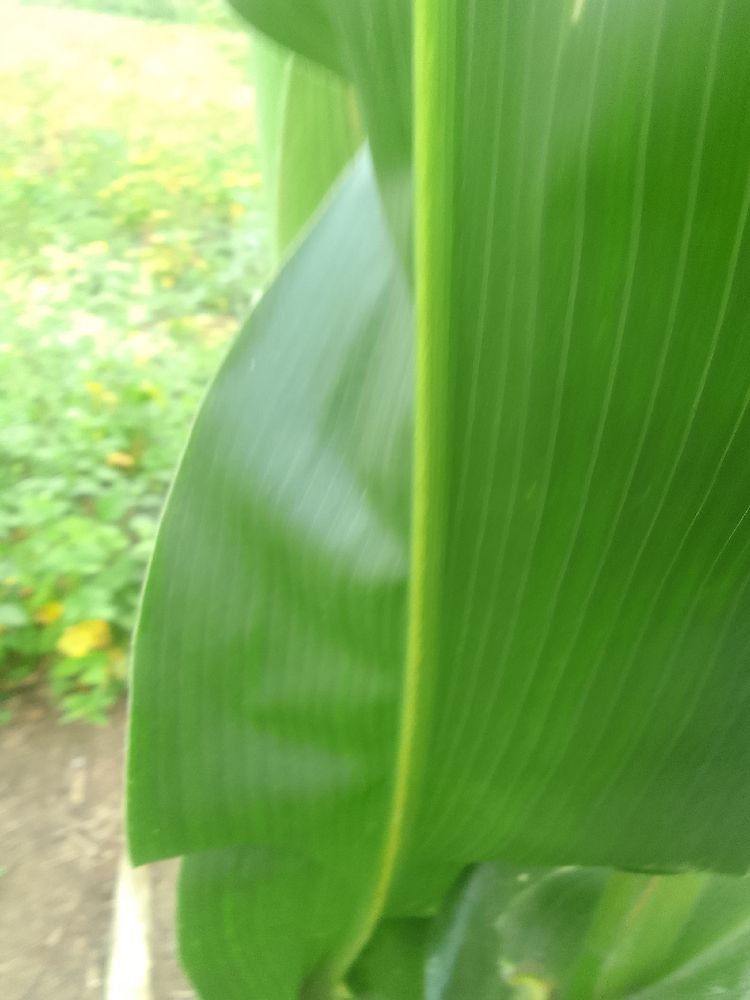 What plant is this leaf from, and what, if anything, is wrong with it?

maize, healthy
